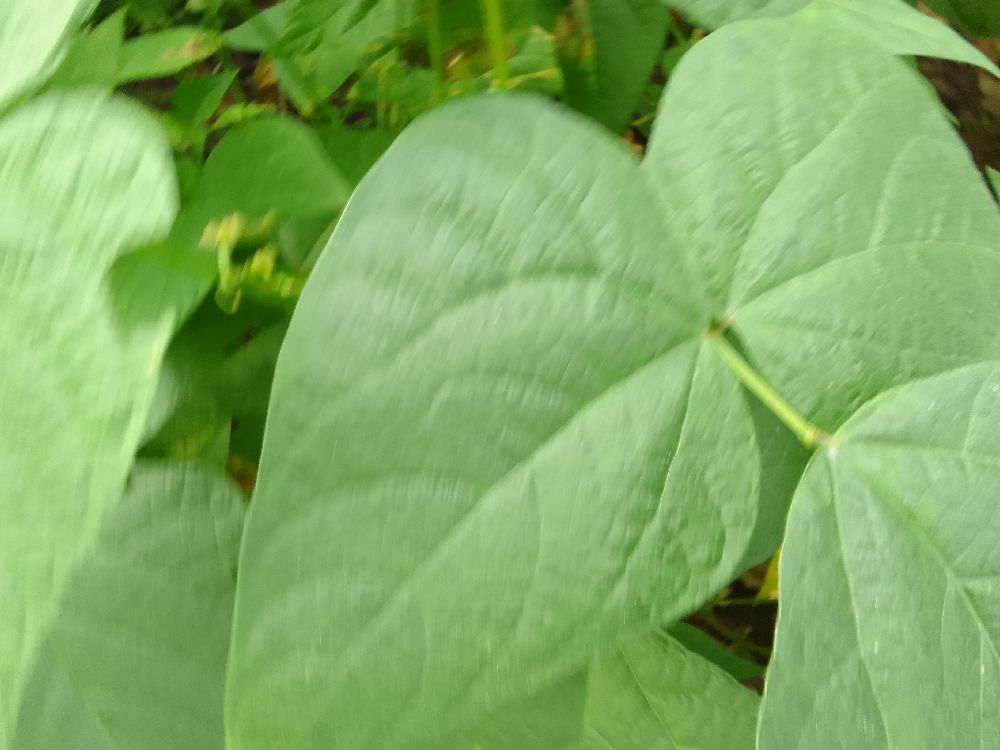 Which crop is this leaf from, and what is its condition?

common bean, healthy
